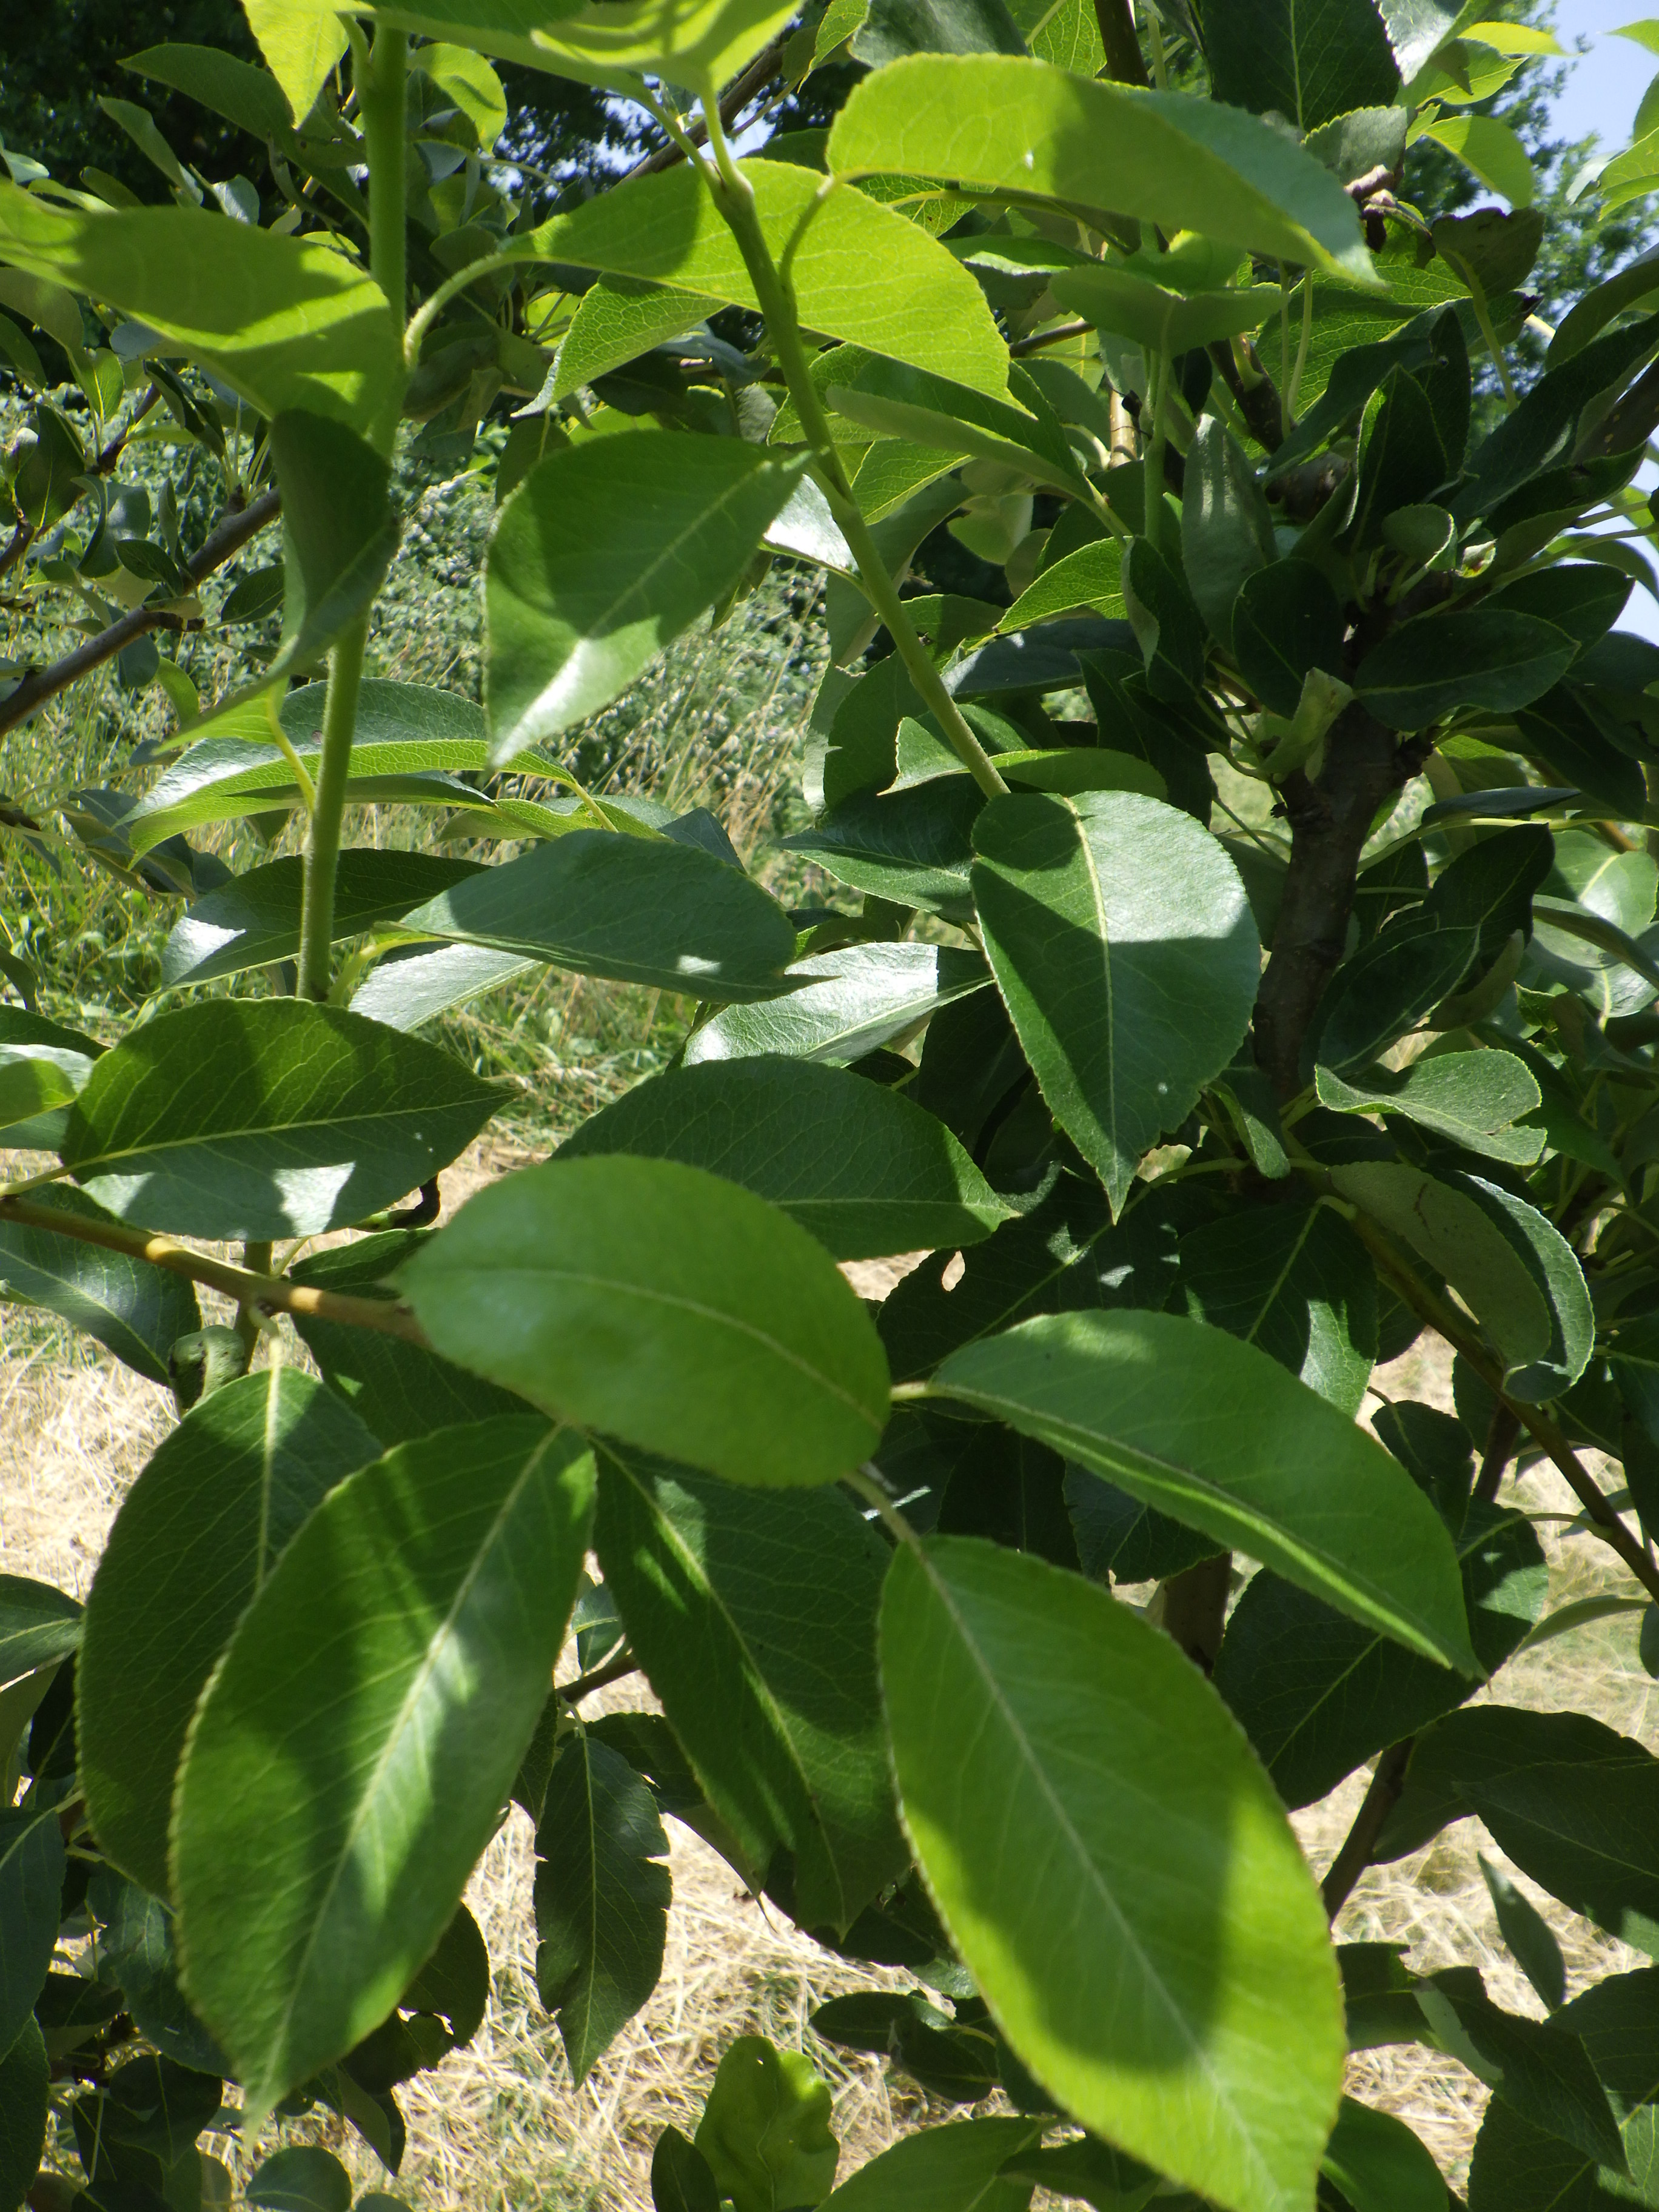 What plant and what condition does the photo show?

pear, phytophagous
